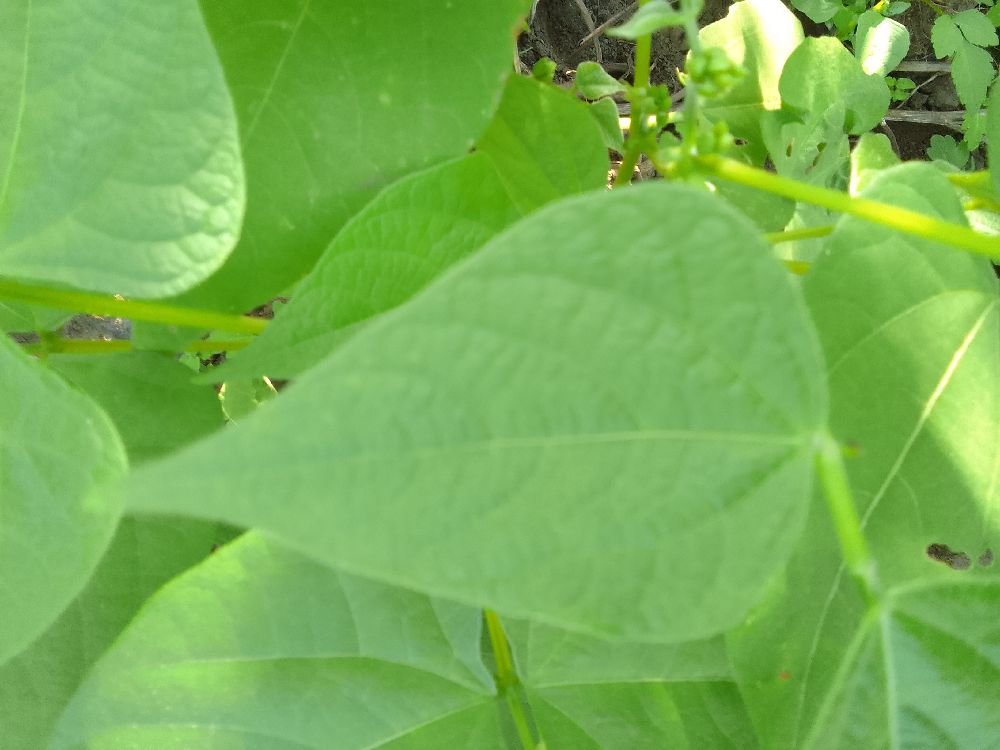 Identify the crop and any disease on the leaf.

common bean, healthy
